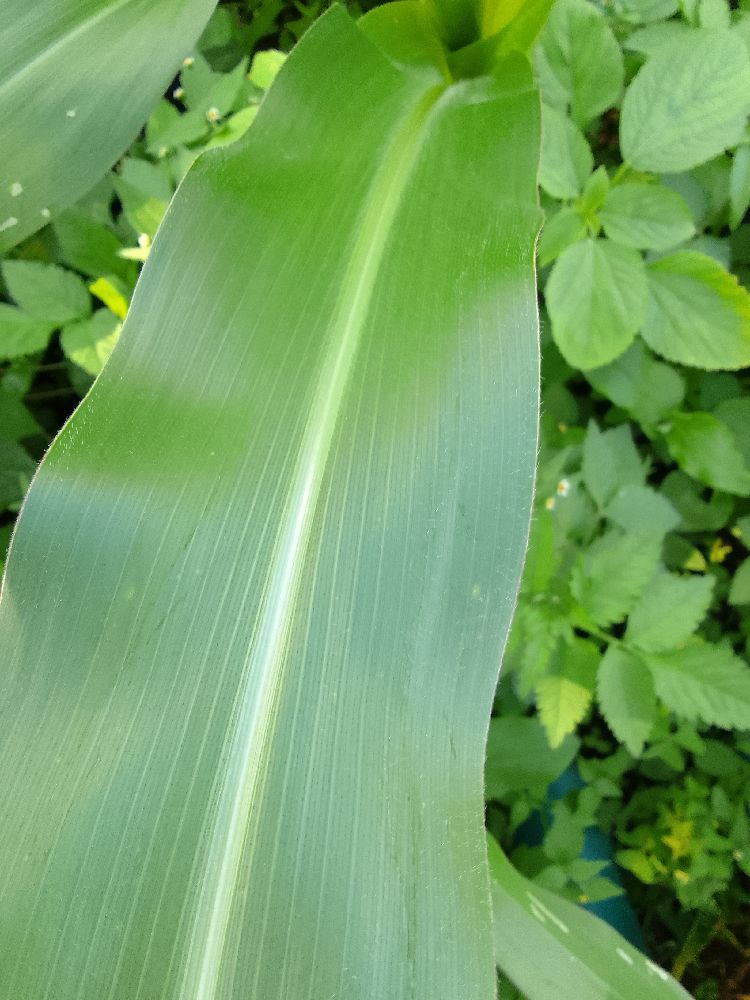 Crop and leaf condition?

maize, healthy
